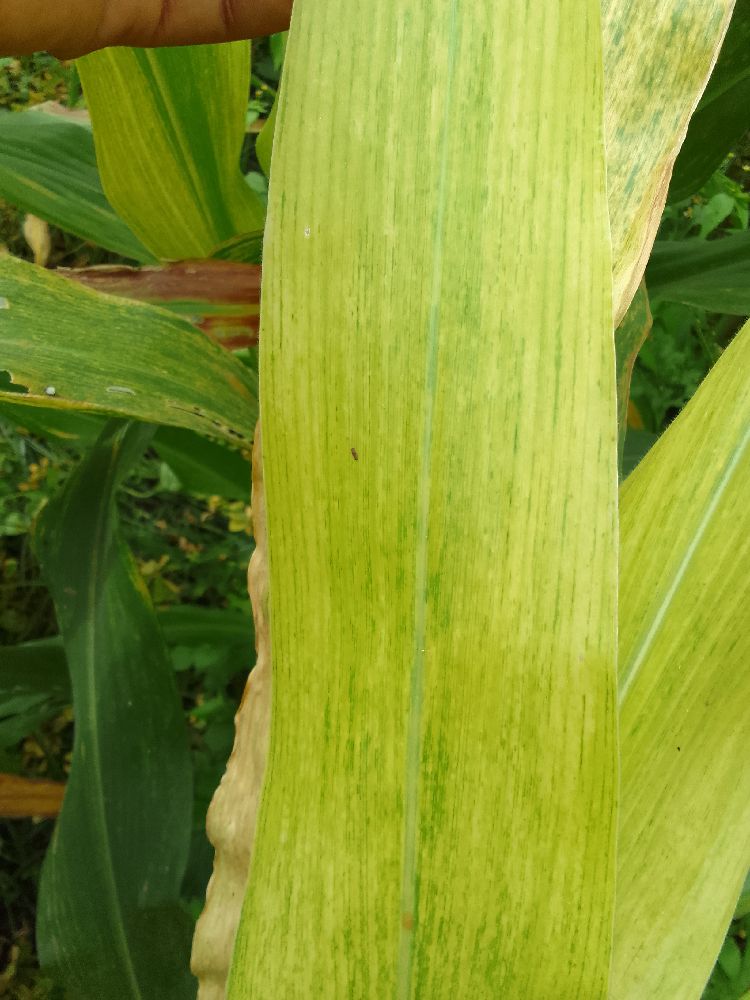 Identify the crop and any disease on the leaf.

maize, maize lethal necrosis
